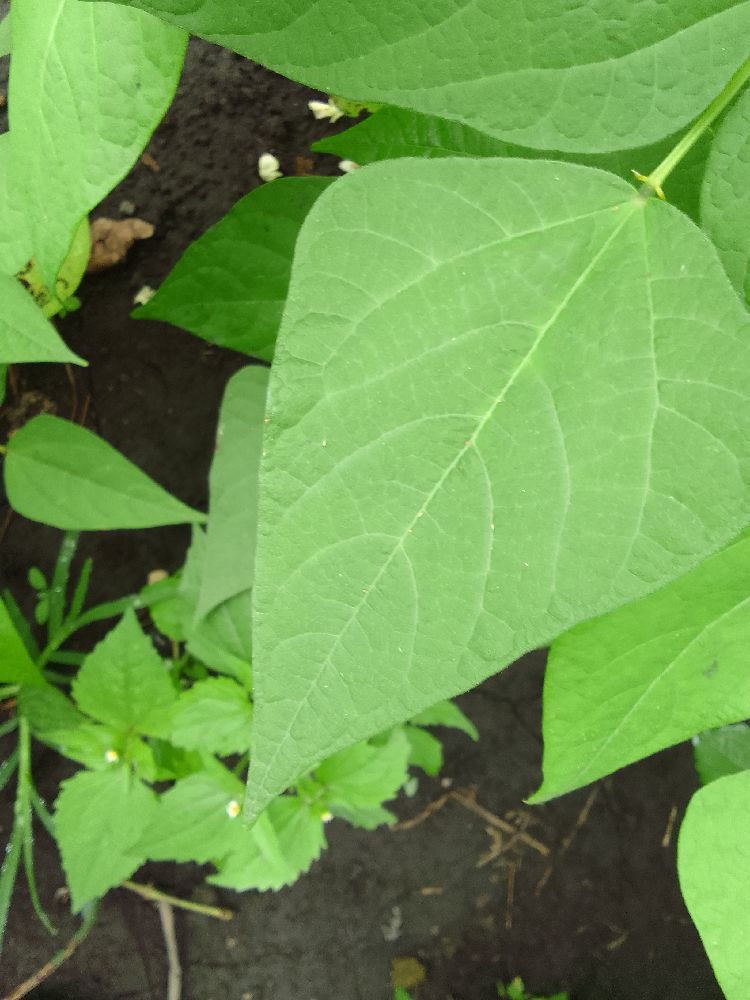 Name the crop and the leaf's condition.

common bean, healthy
